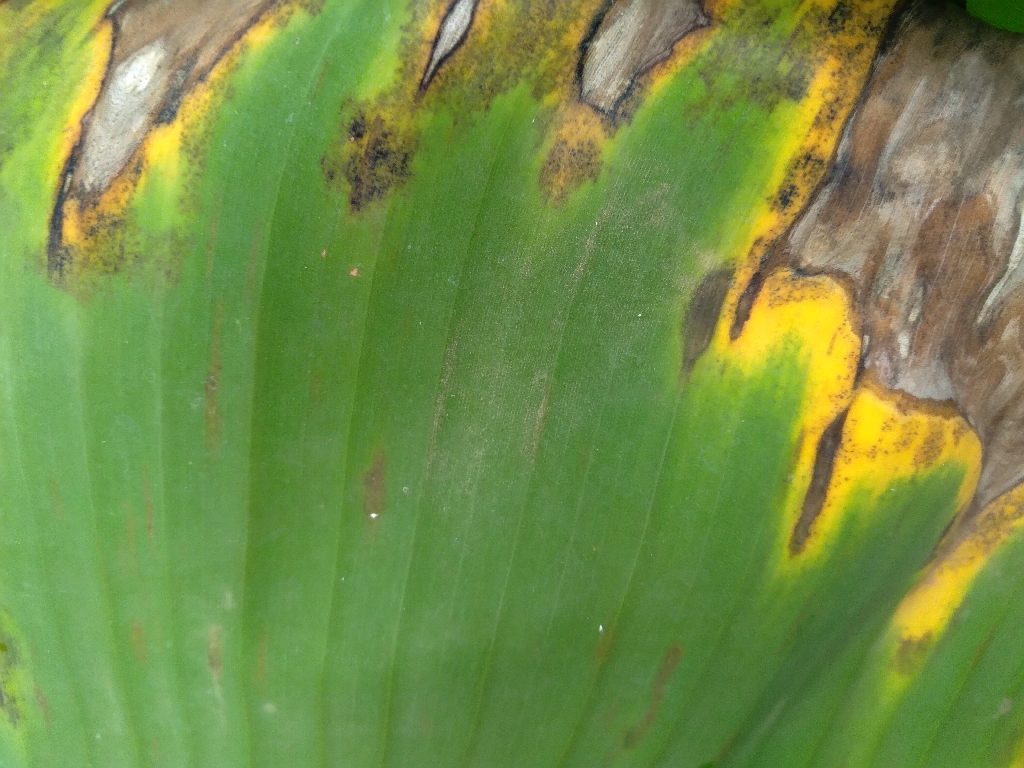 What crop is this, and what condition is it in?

banana, black sigatoka
